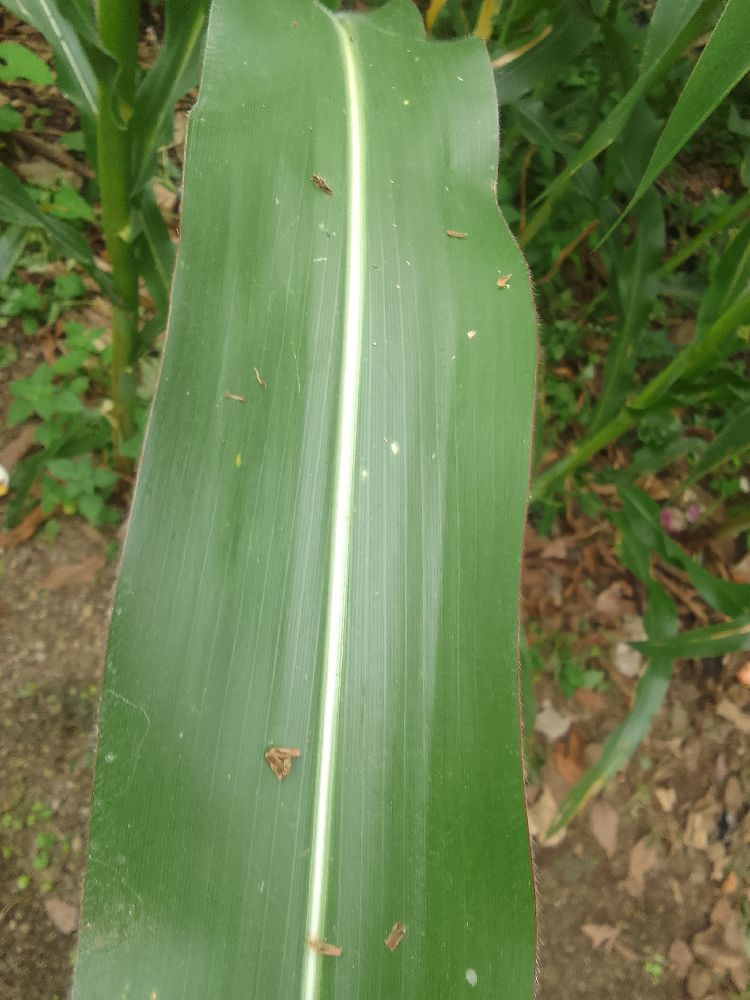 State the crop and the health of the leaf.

maize, healthy
